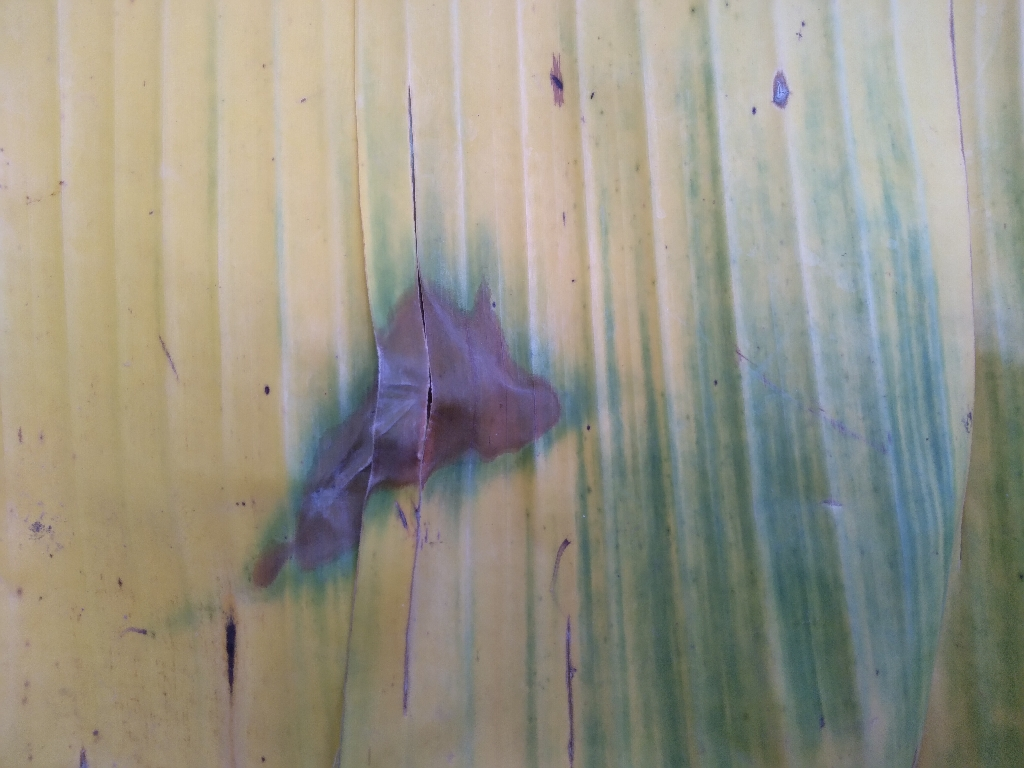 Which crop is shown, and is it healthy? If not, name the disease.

banana, fusarium wilt race 1
